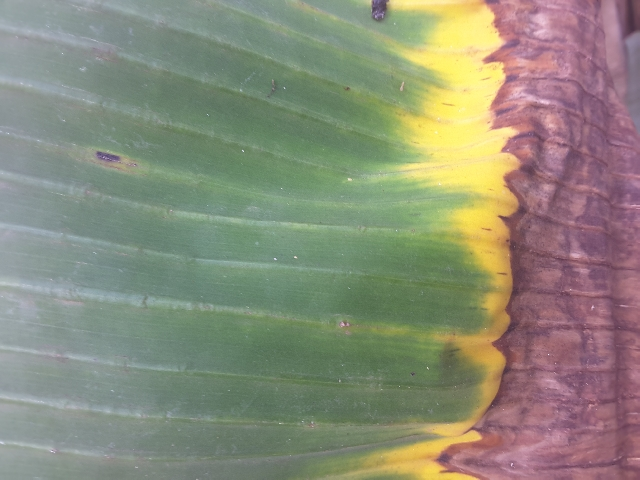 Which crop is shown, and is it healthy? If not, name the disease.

banana, fusarium wilt race 1
